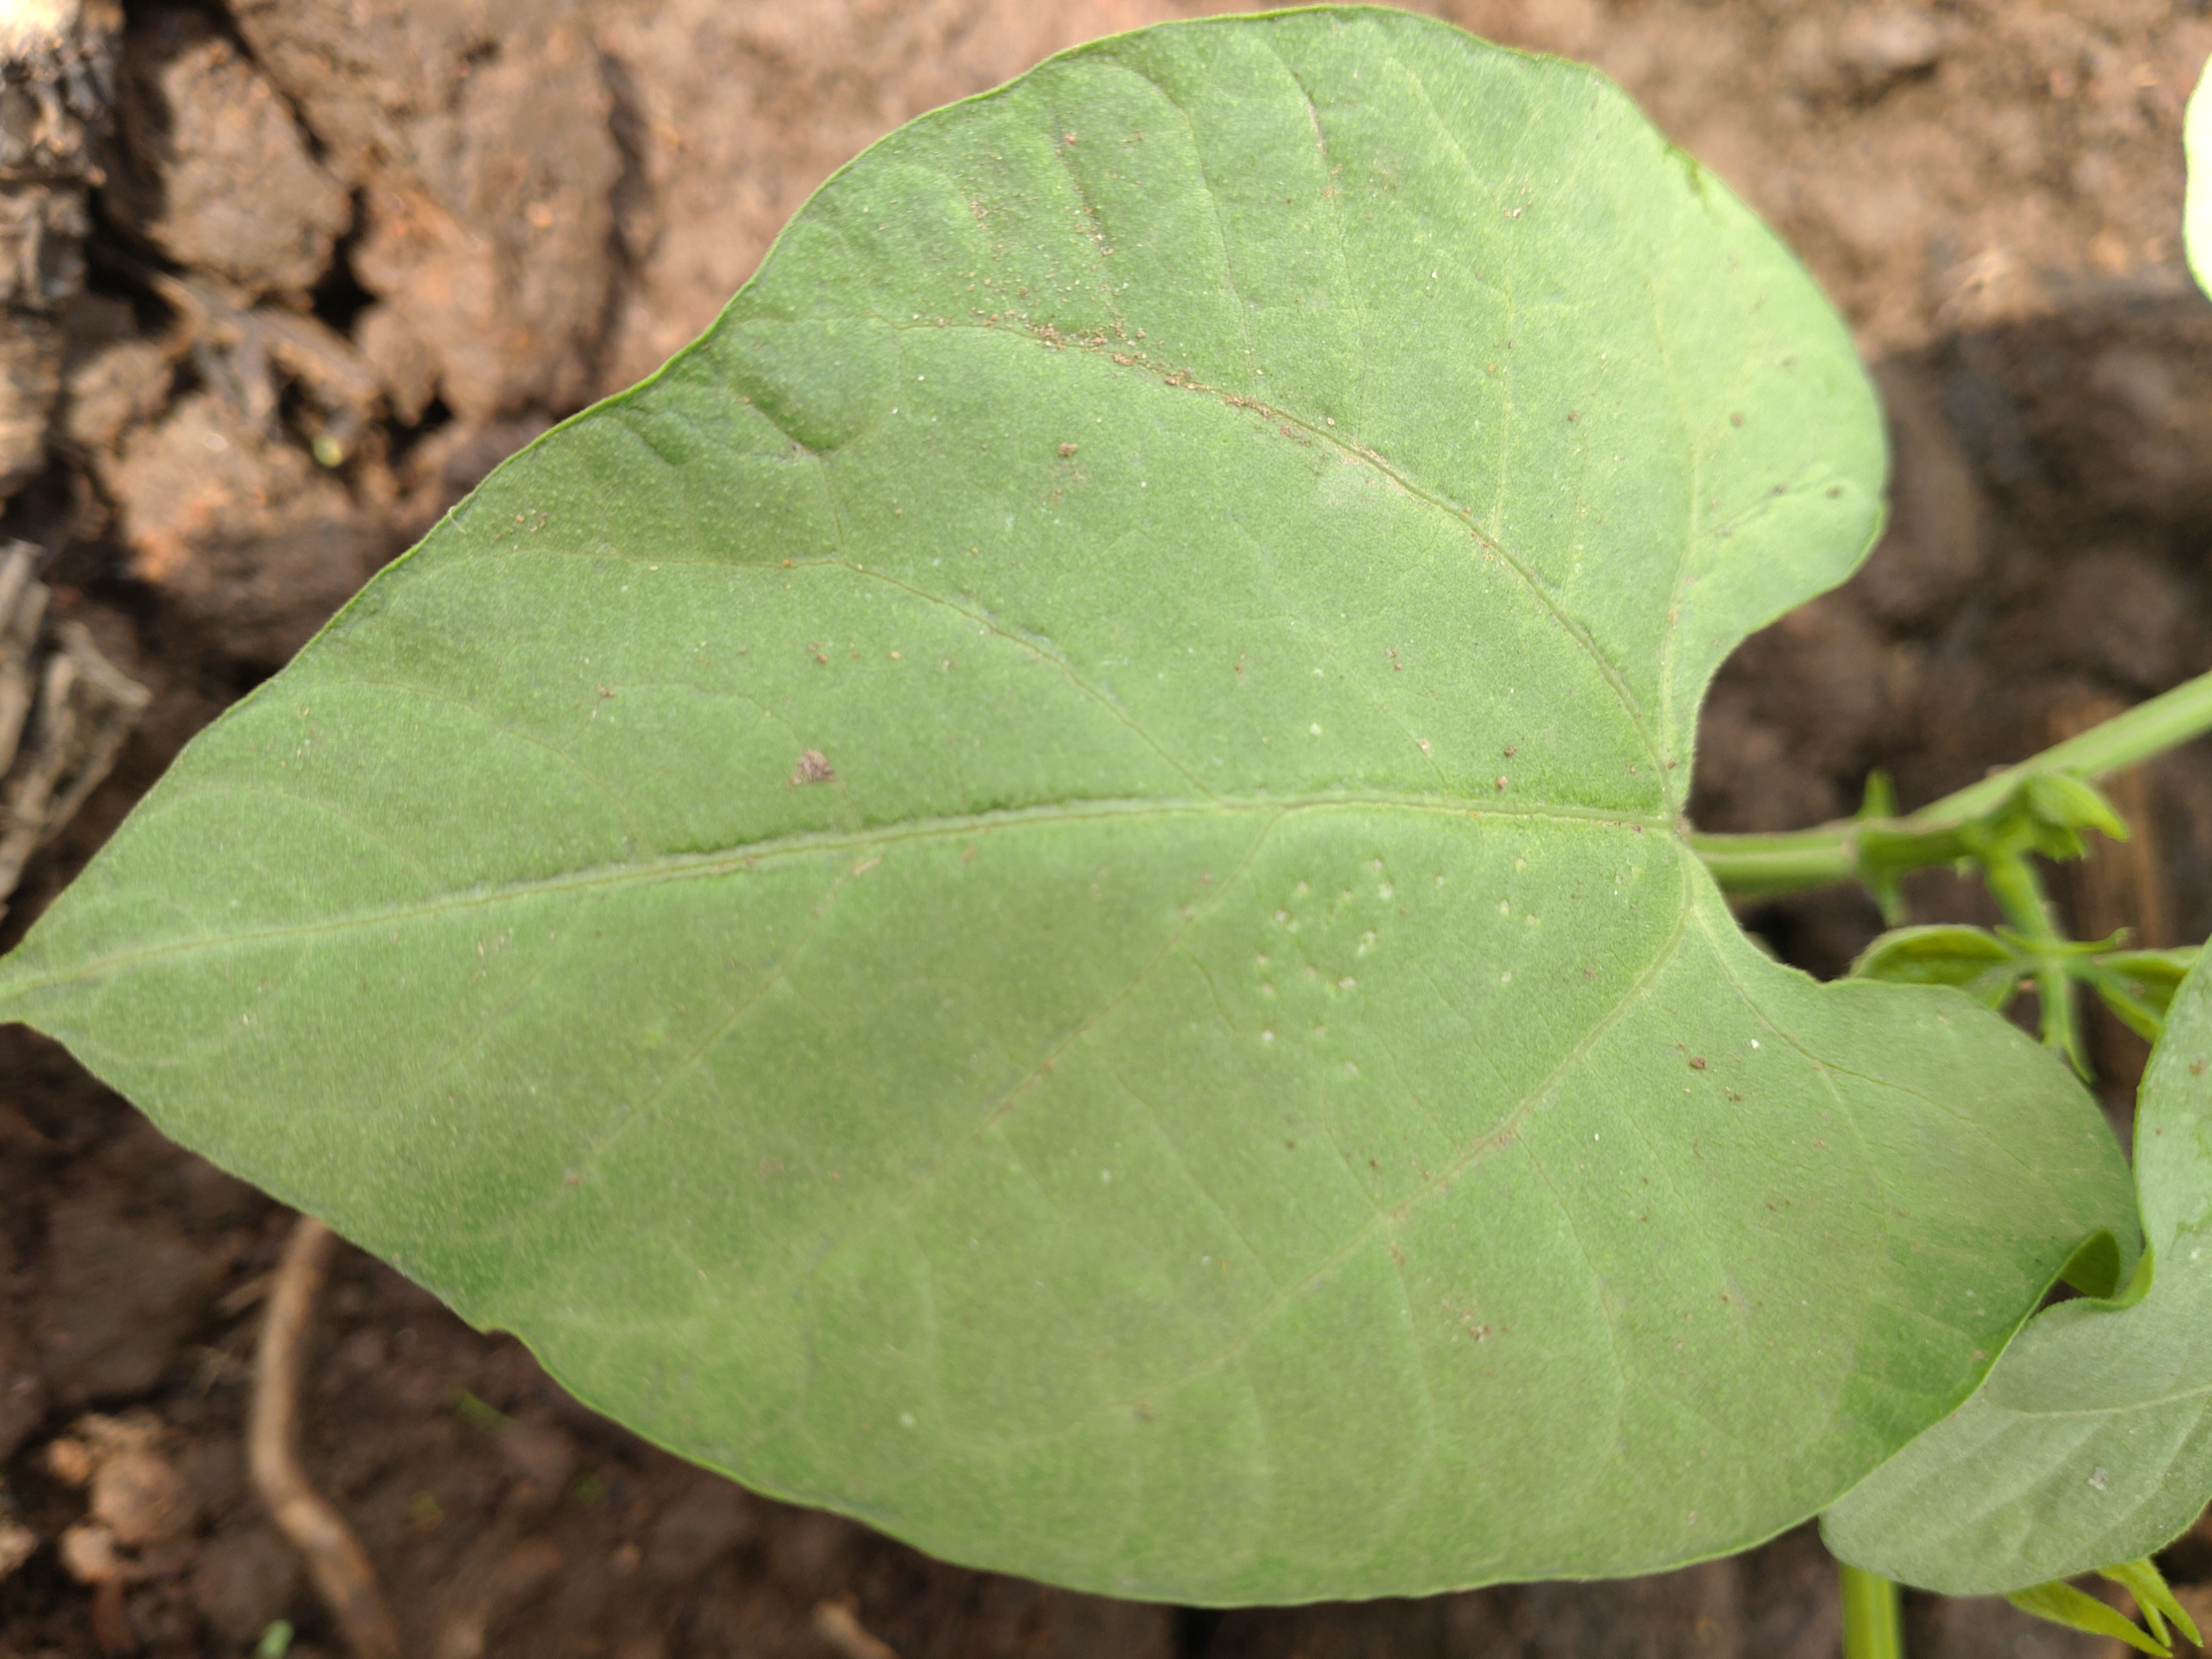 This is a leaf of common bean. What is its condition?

healthy
